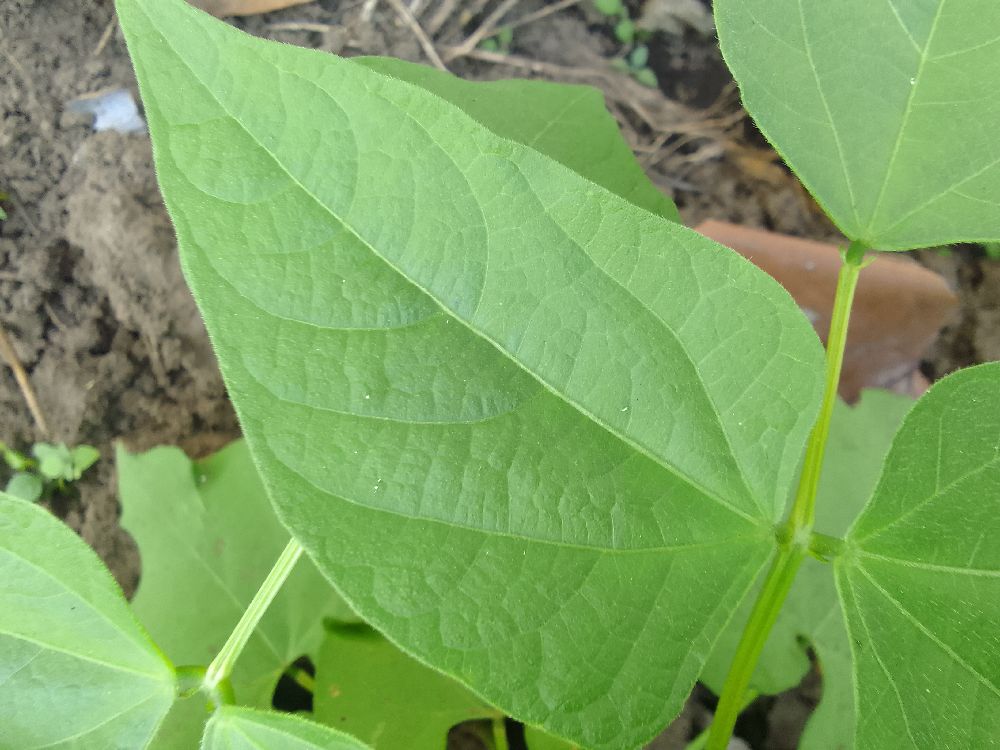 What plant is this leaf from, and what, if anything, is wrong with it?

common bean, healthy
